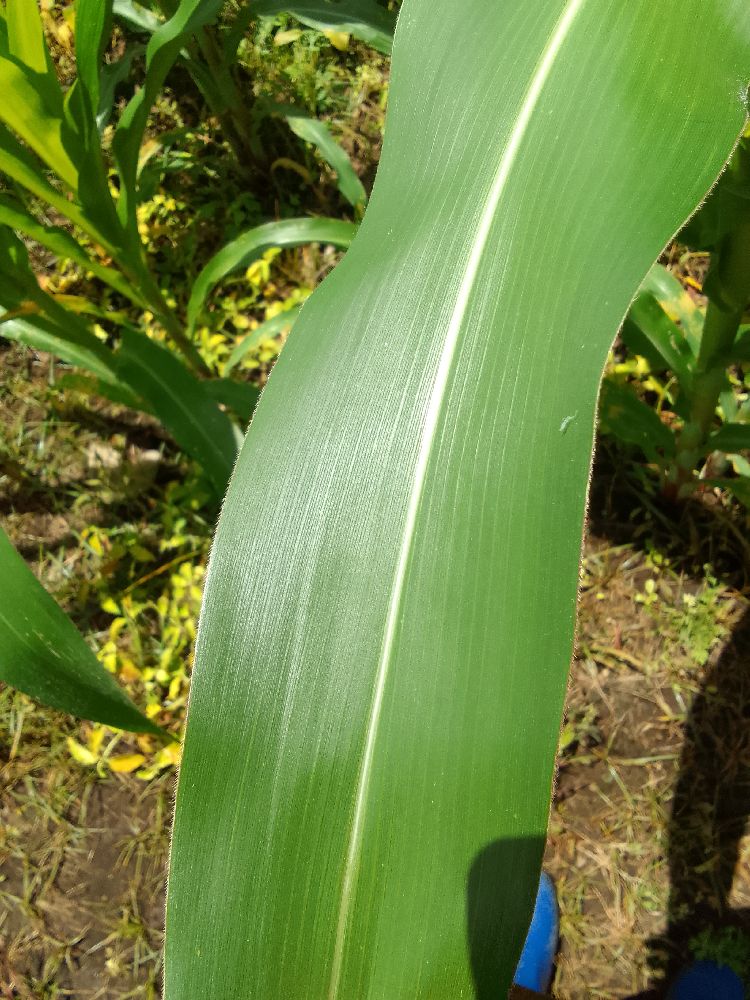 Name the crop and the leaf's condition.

maize, healthy
